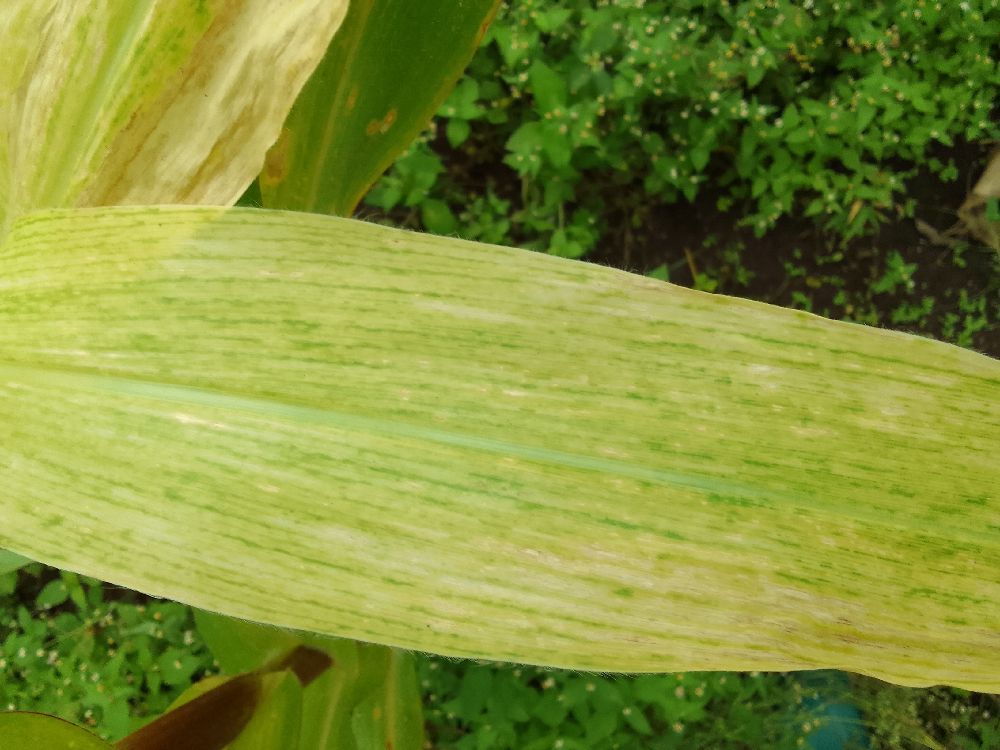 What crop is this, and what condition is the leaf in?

maize, maize lethal necrosis
